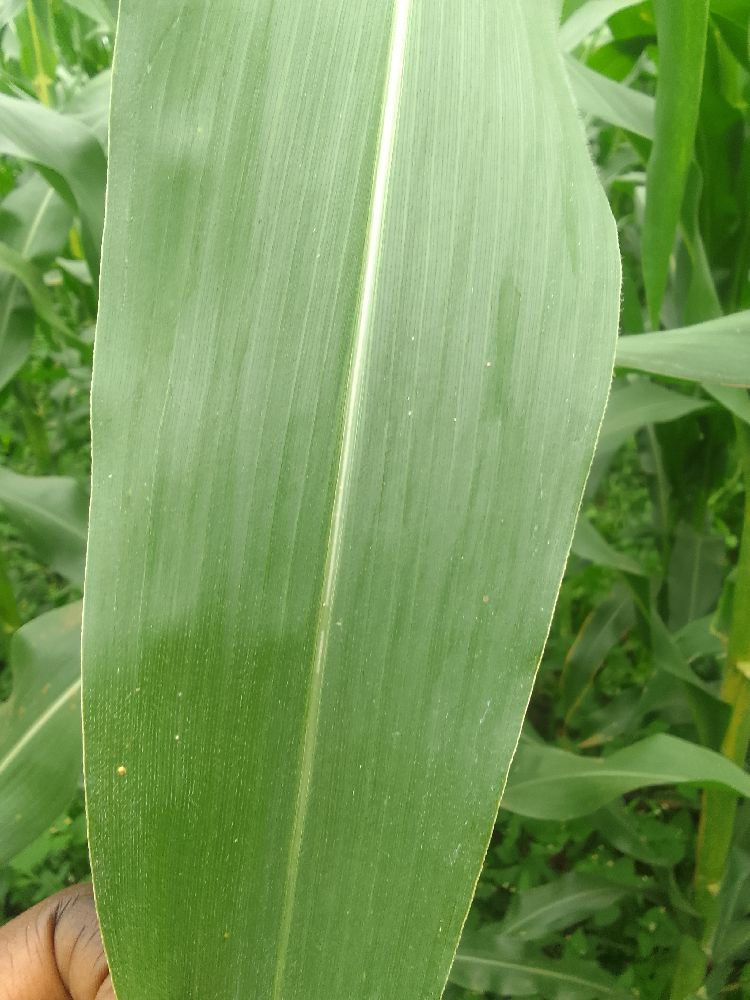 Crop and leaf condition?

maize, healthy
